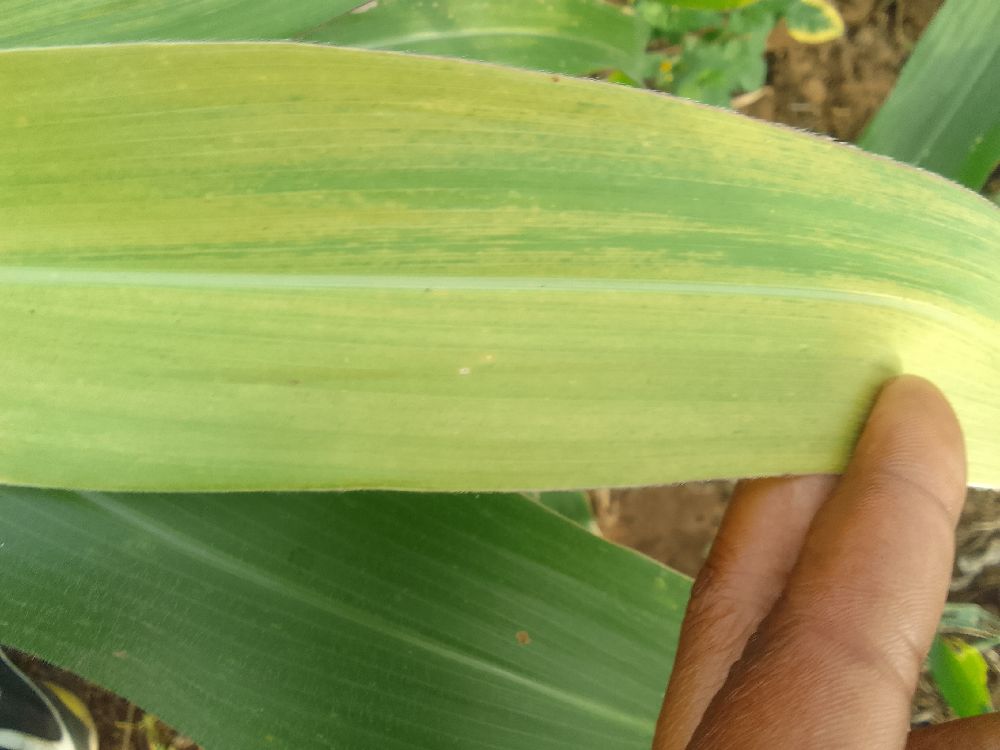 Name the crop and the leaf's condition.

maize, maize lethal necrosis
